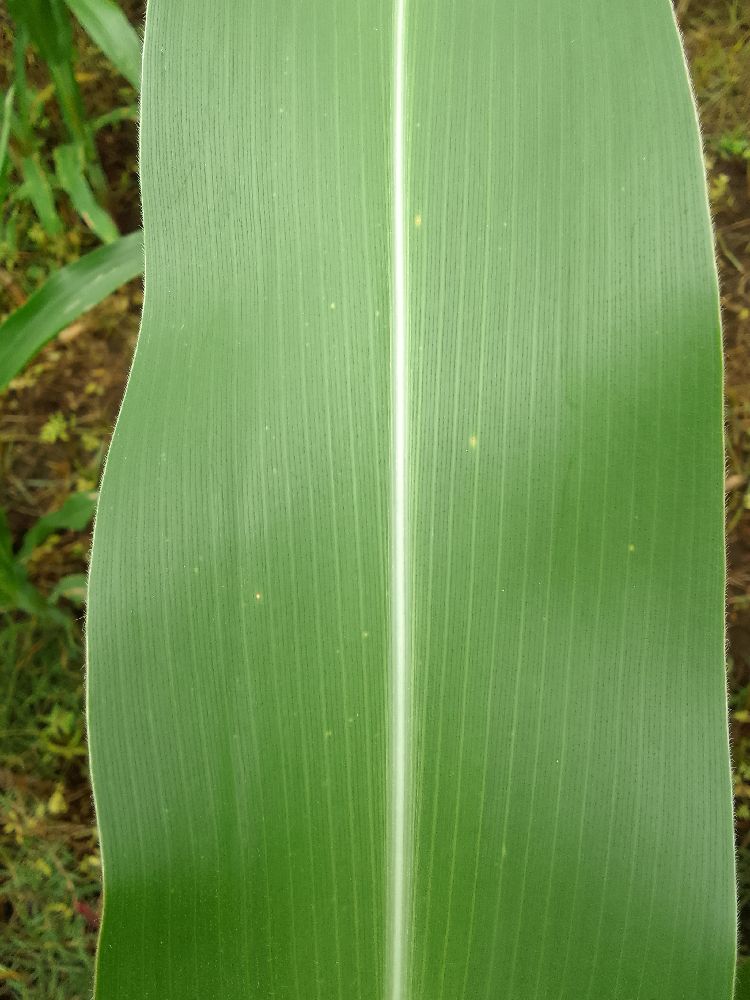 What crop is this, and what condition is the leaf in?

maize, healthy
